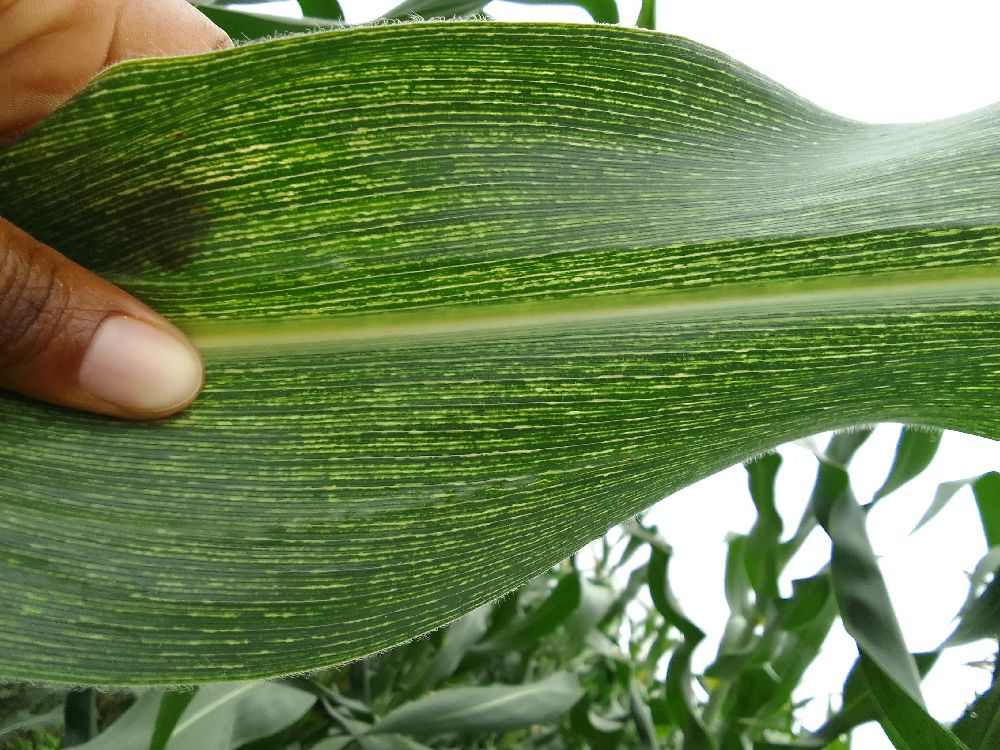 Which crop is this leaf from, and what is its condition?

maize, maize streak virus
